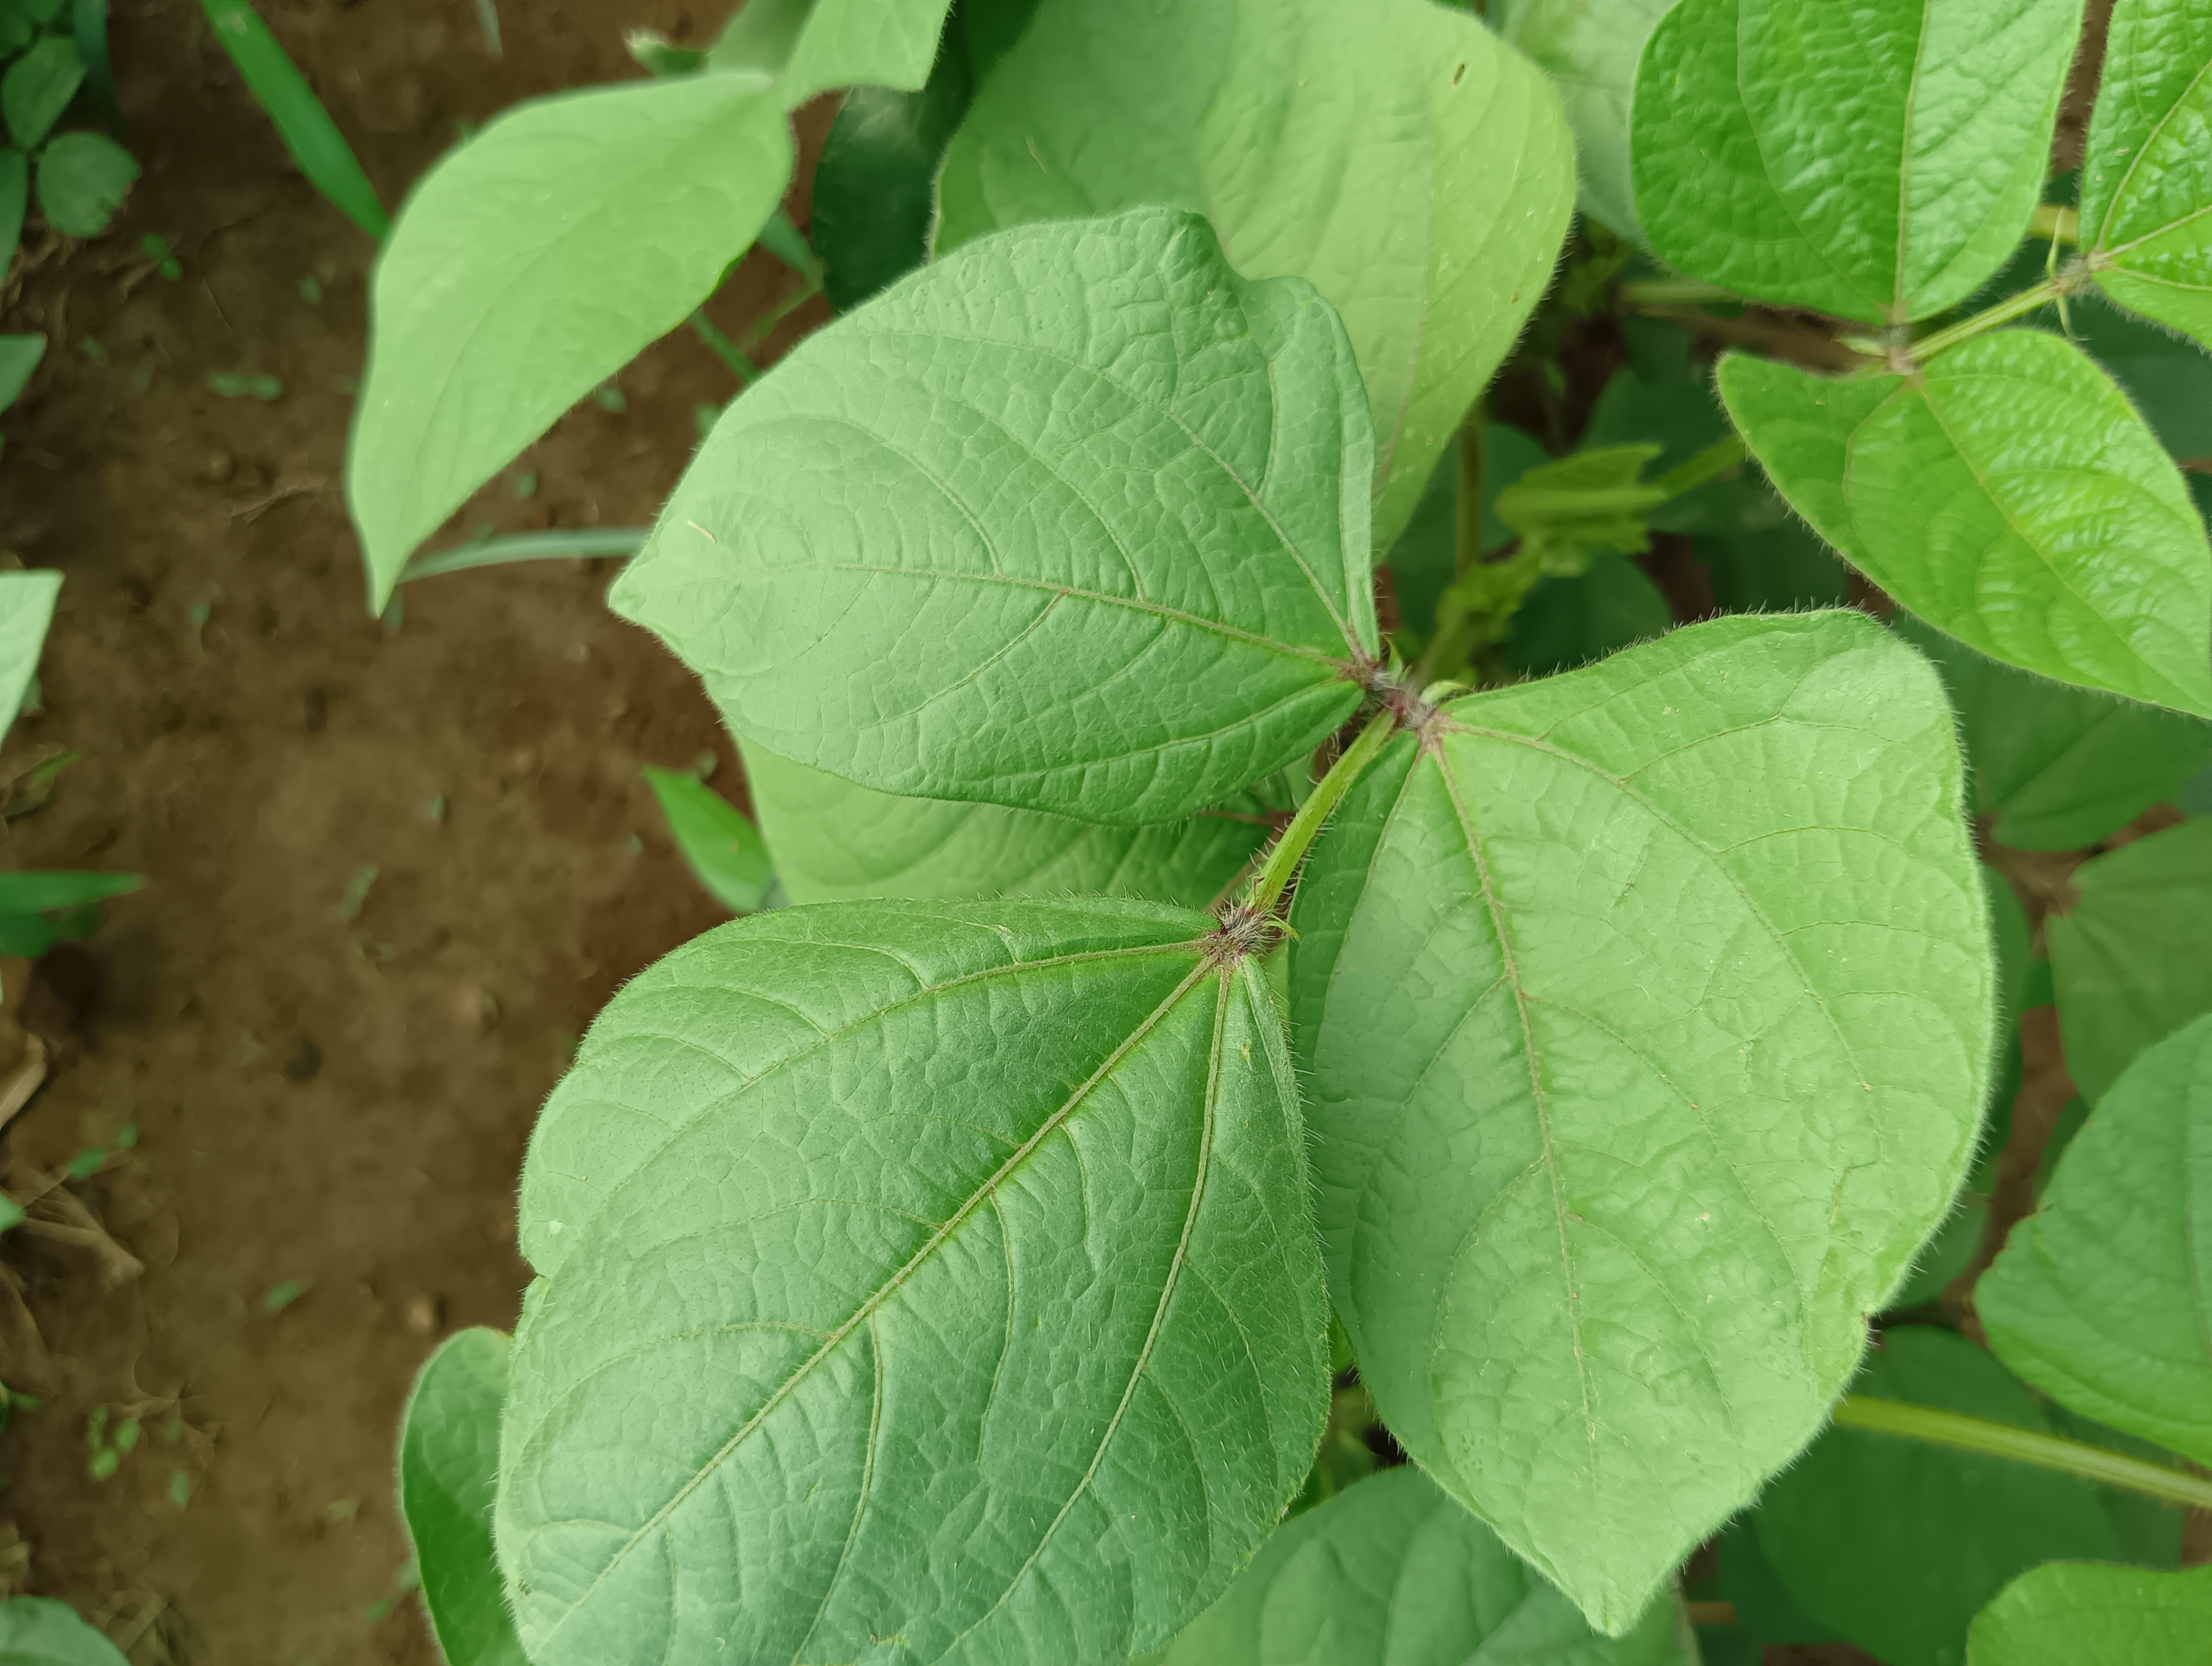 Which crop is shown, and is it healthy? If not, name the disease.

mungbean, healthy
